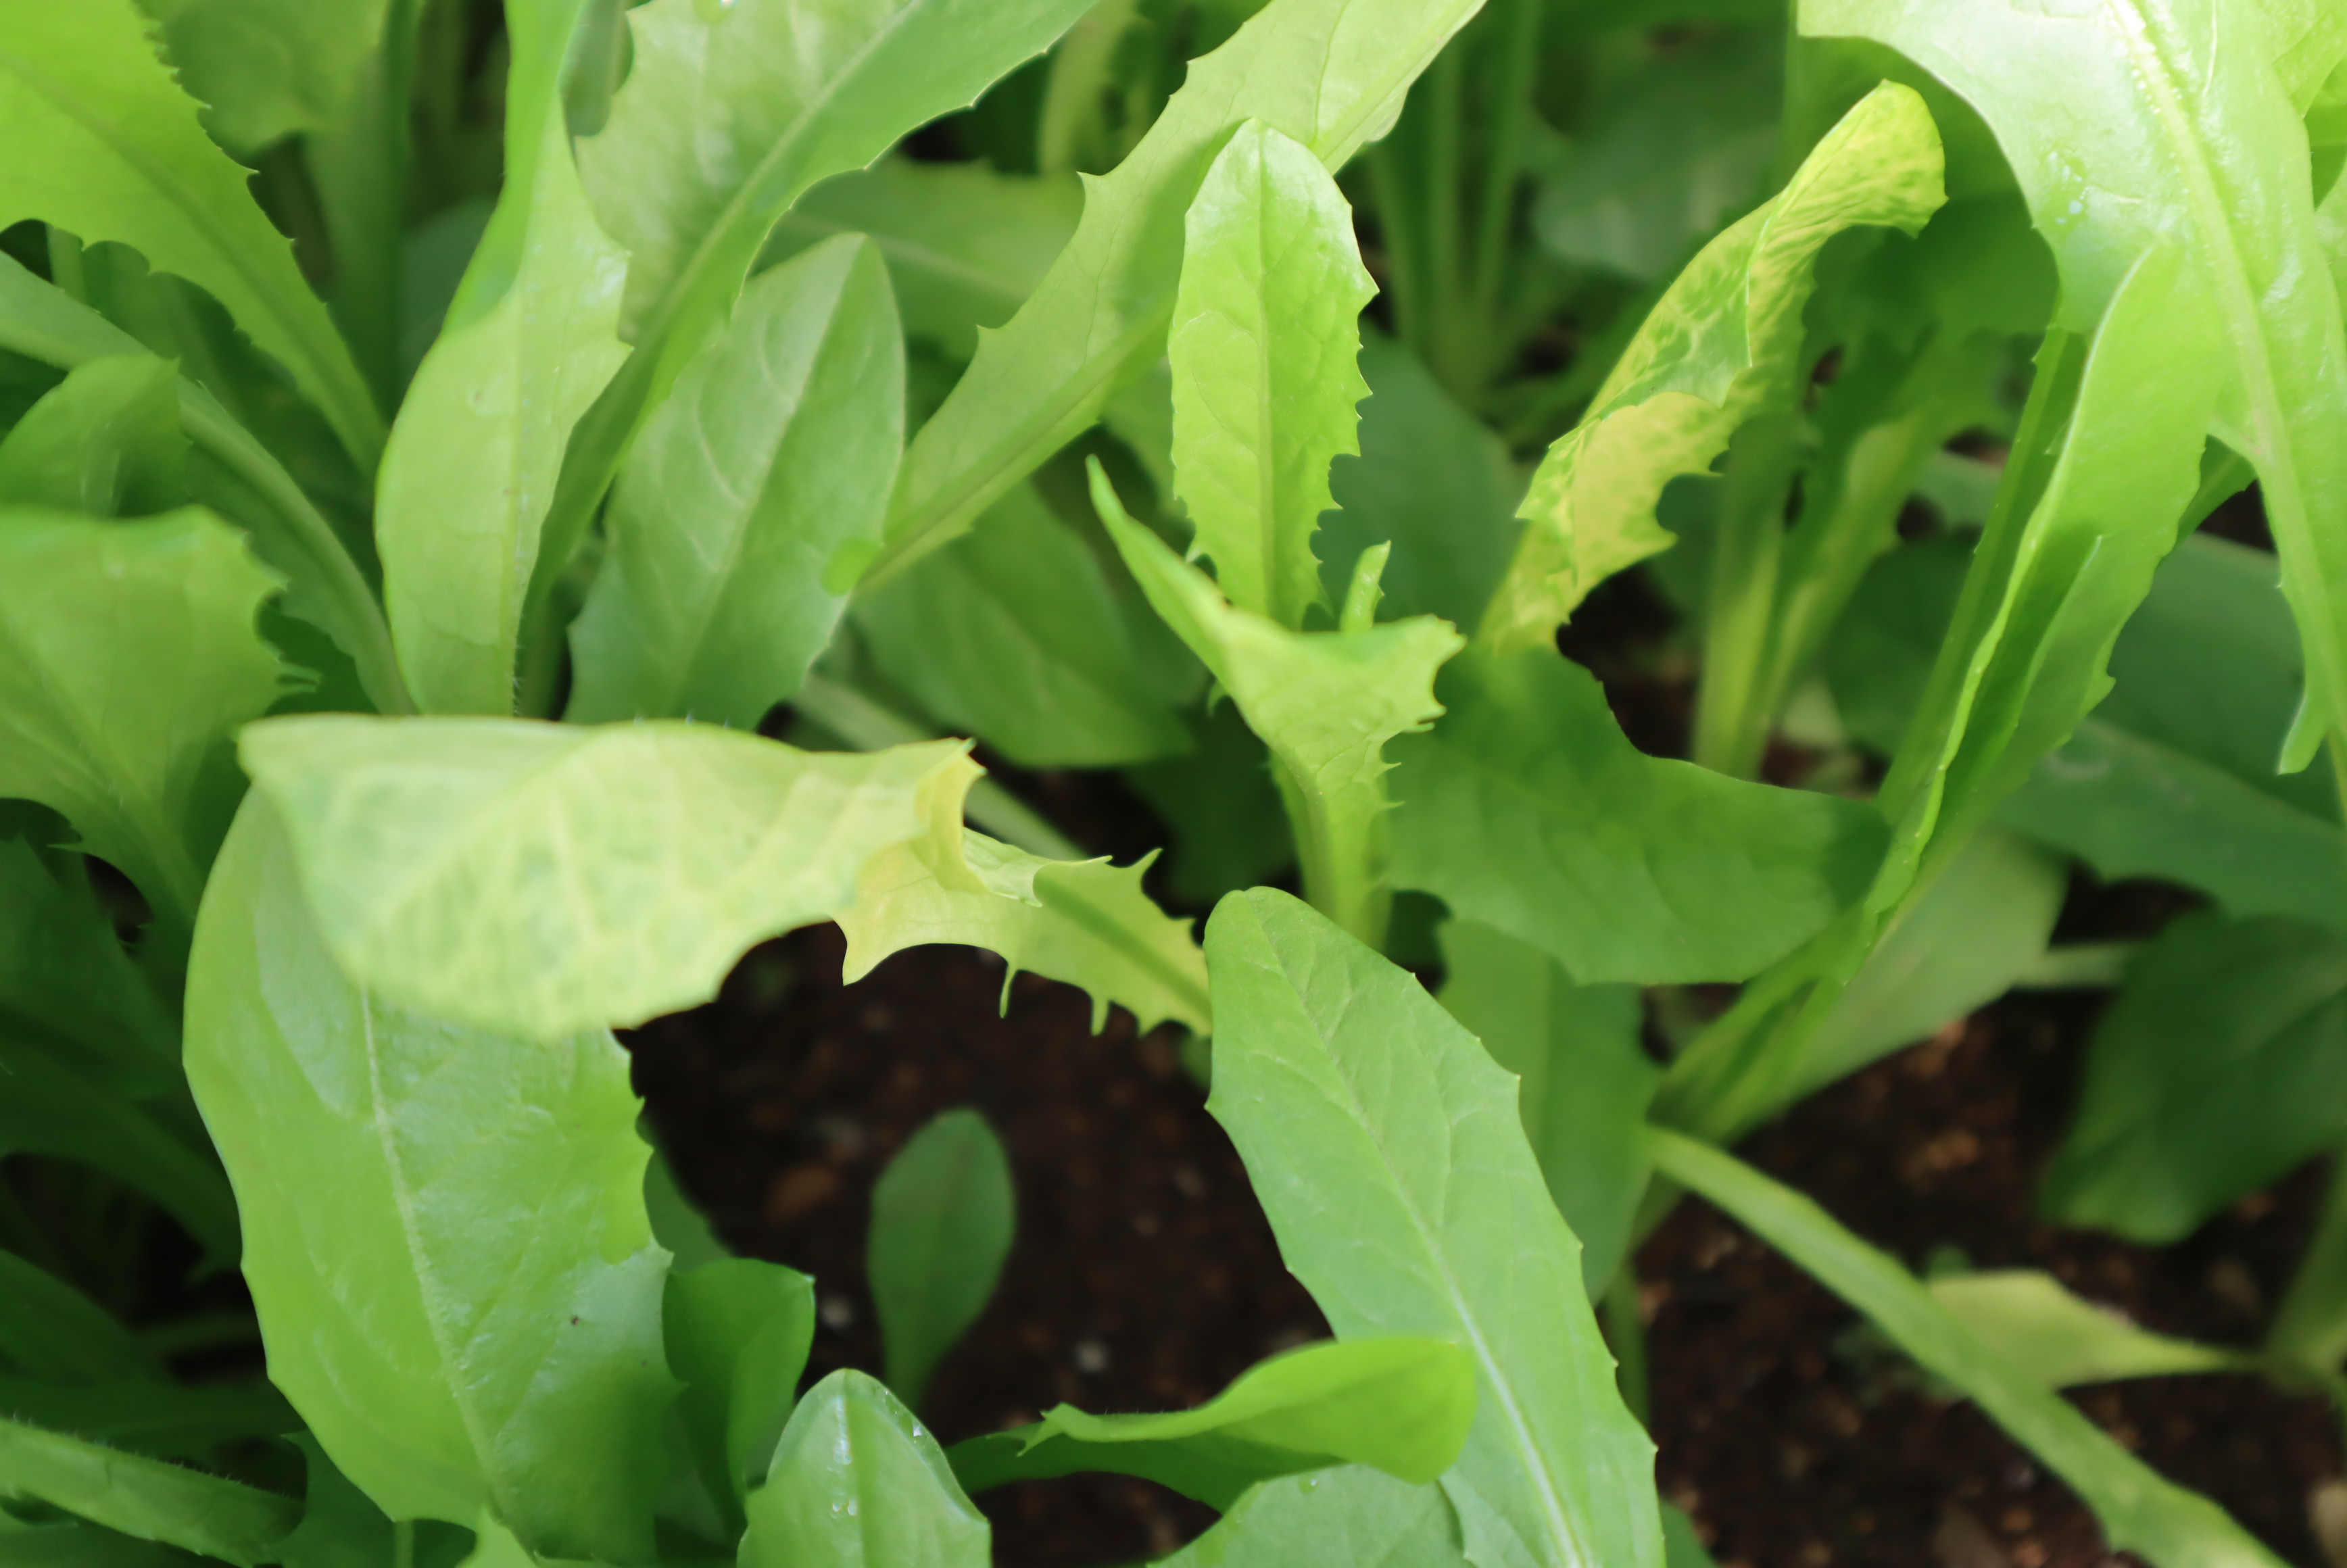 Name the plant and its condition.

chicory, chlorosis
